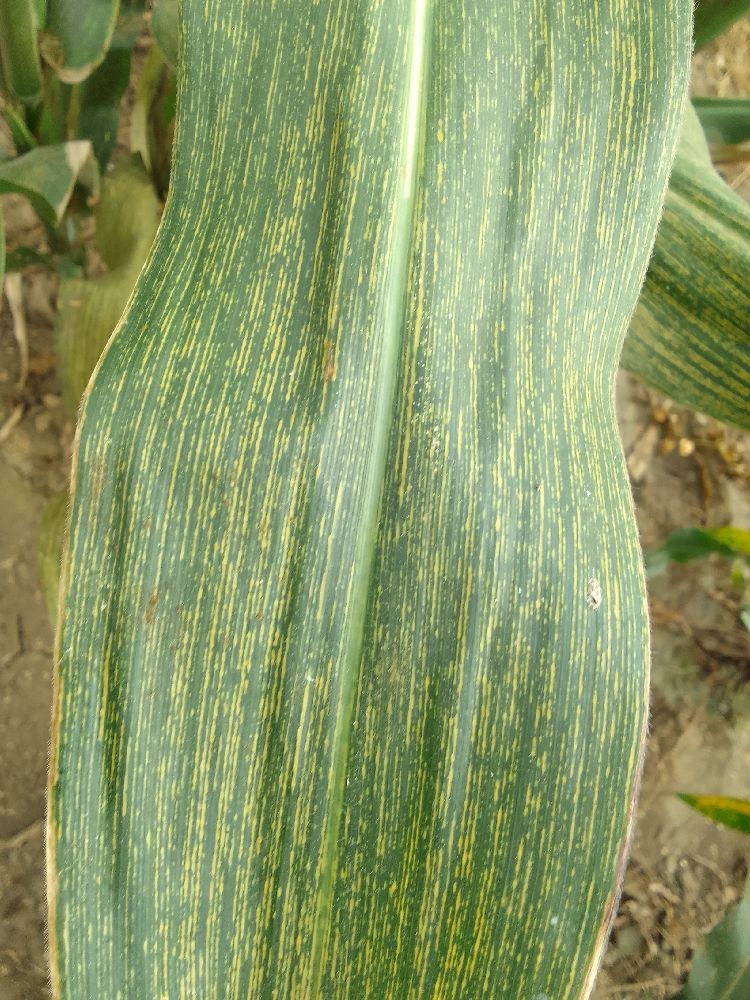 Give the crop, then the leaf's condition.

maize, maize streak virus
